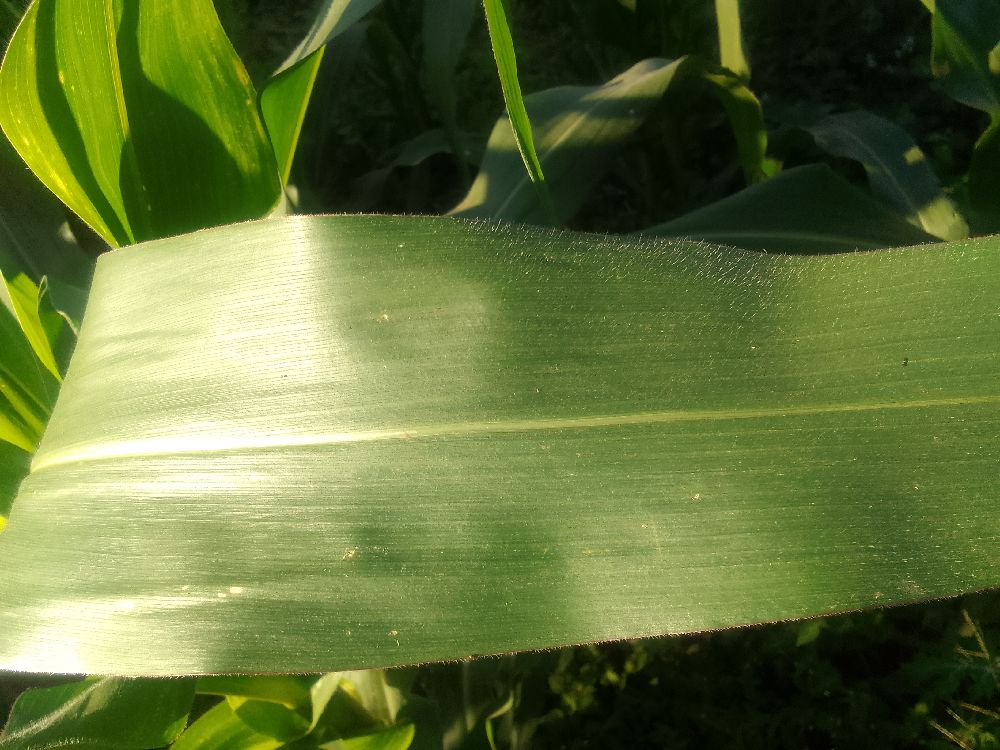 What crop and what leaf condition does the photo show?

maize, healthy
